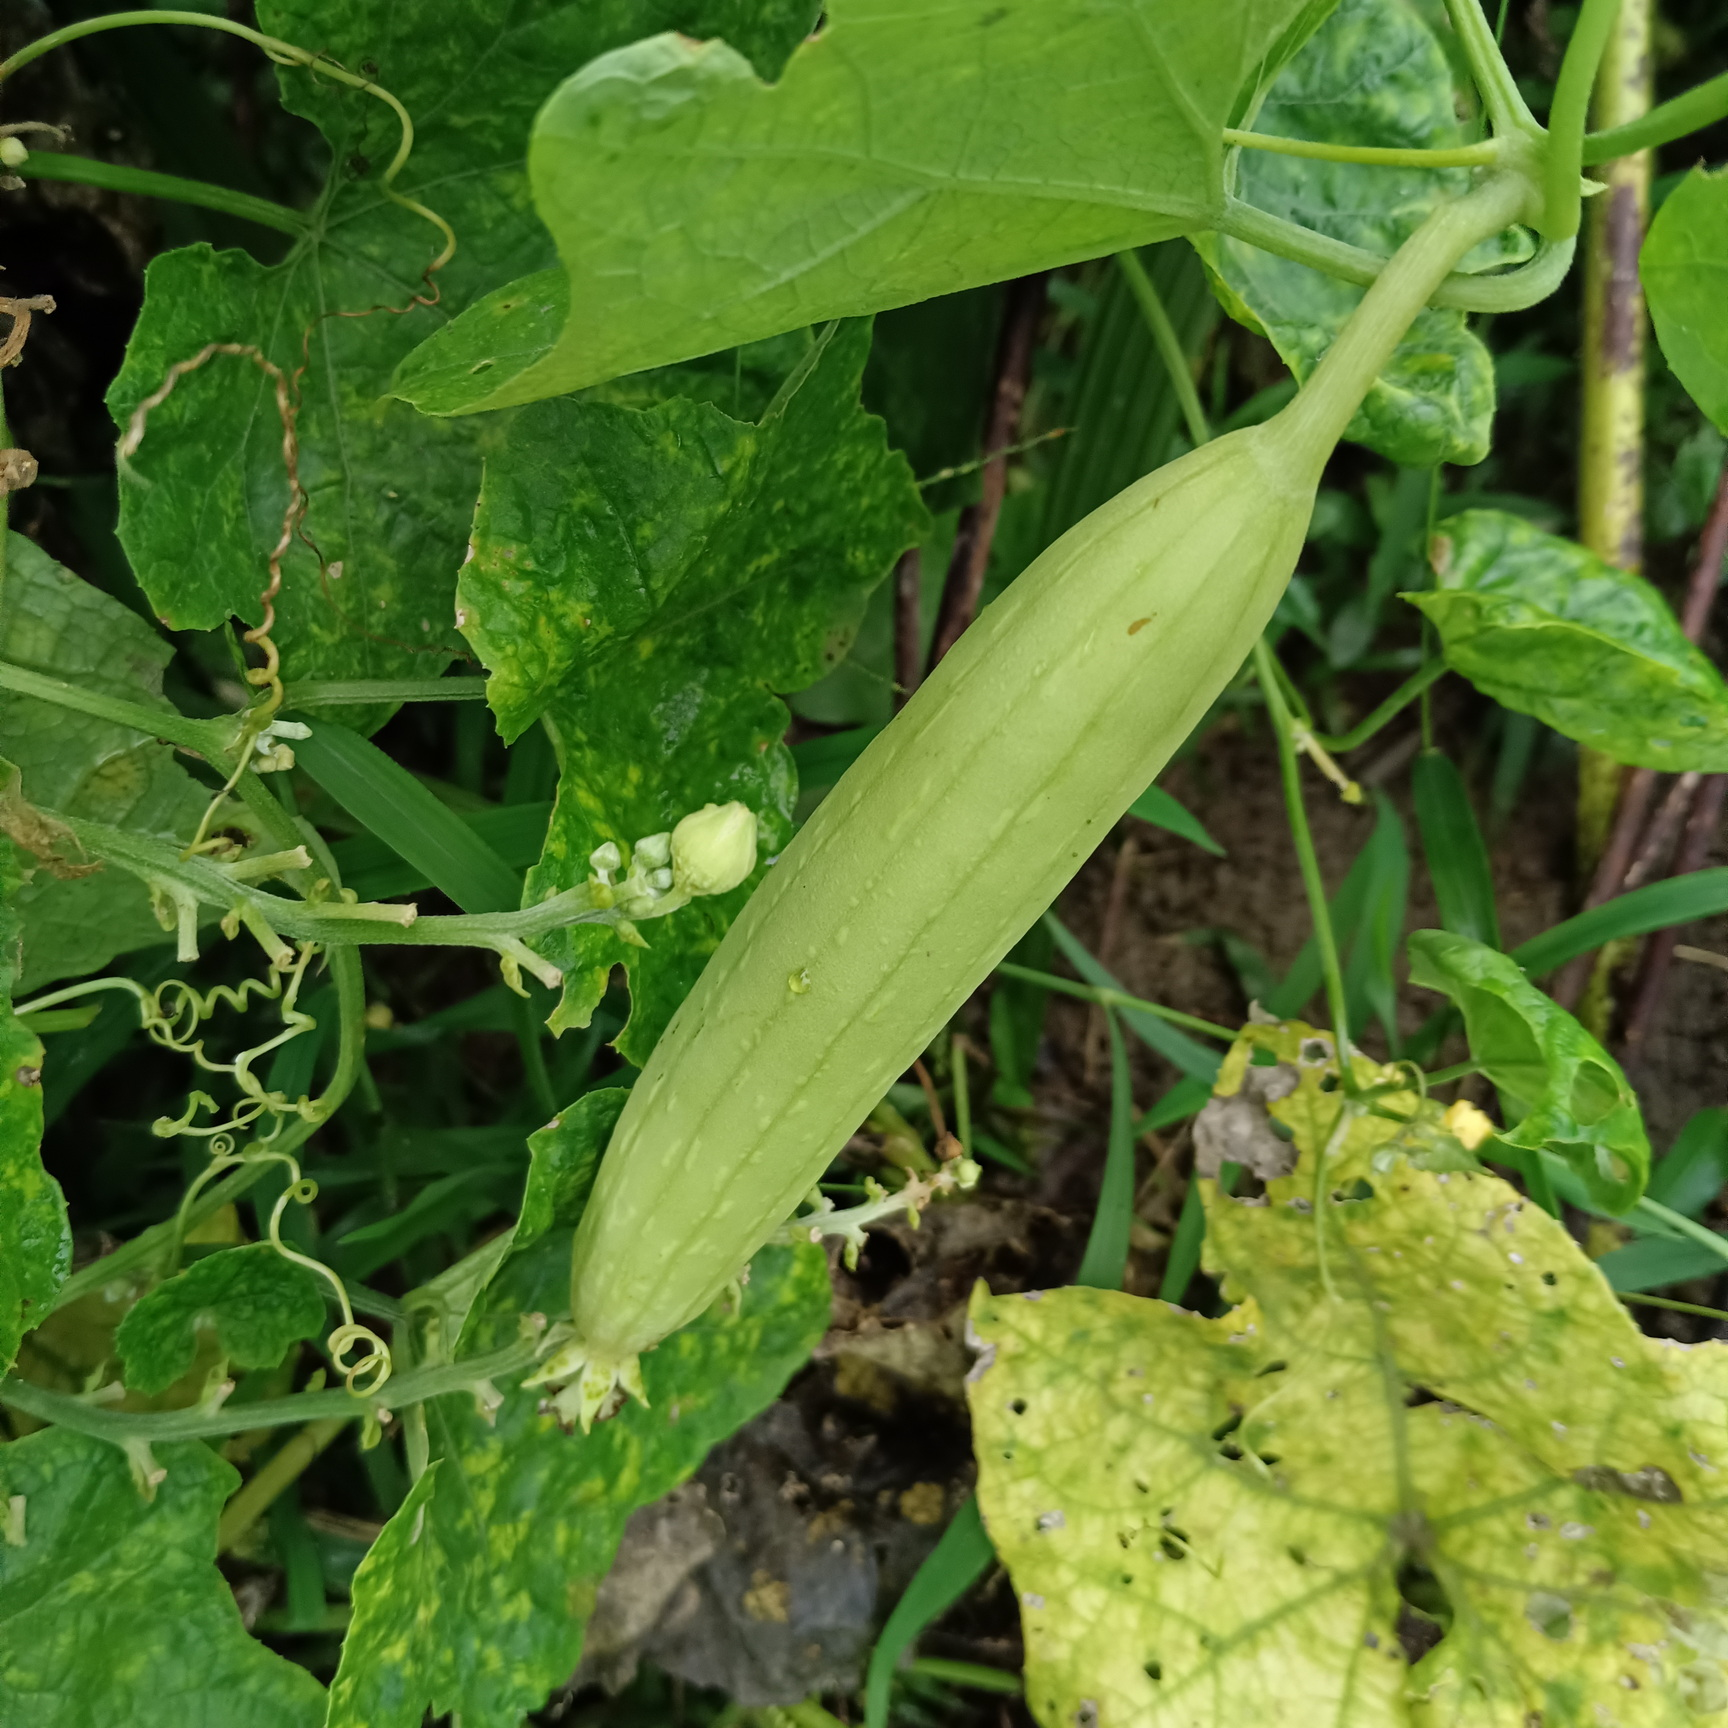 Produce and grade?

luffa, fresh
